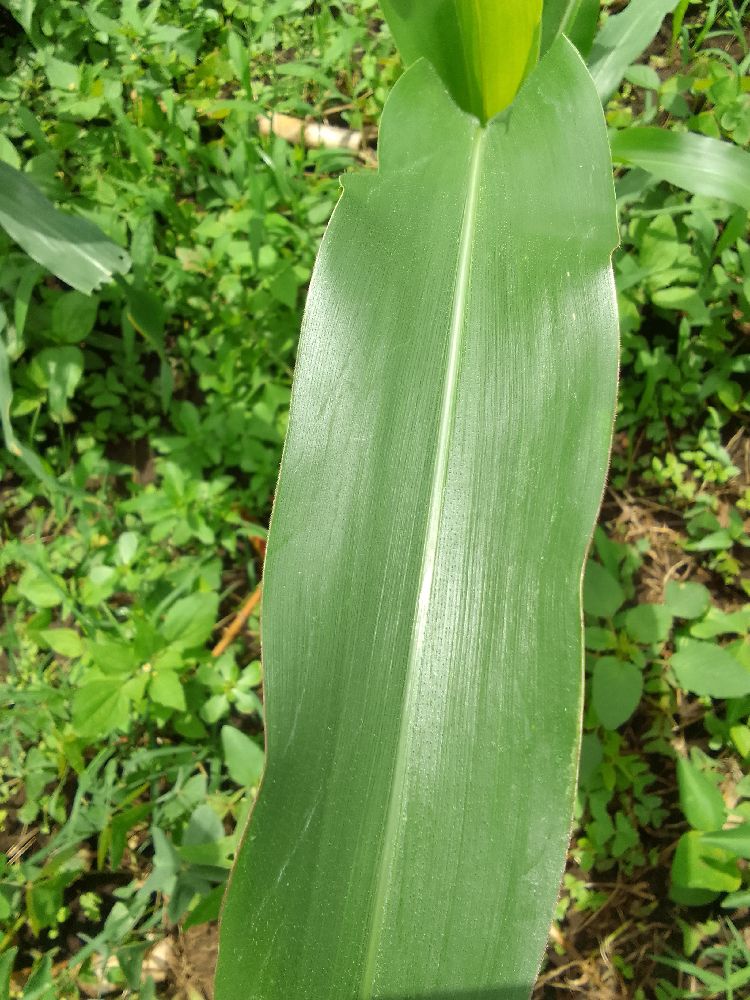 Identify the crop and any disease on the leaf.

maize, healthy
